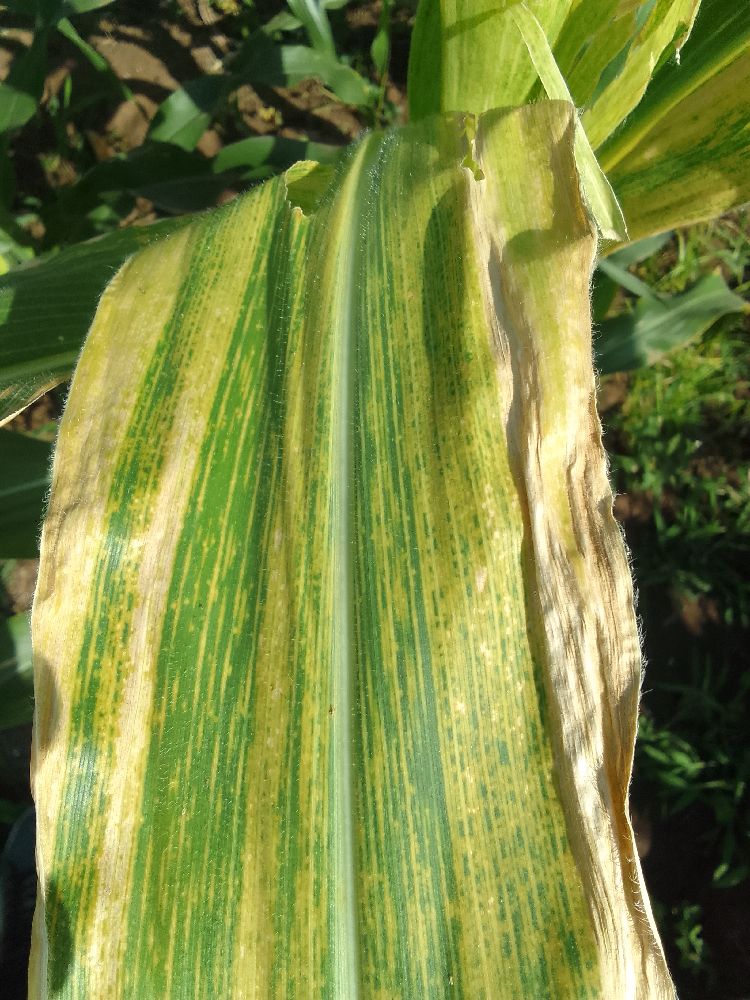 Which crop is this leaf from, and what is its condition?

maize, maize lethal necrosis
